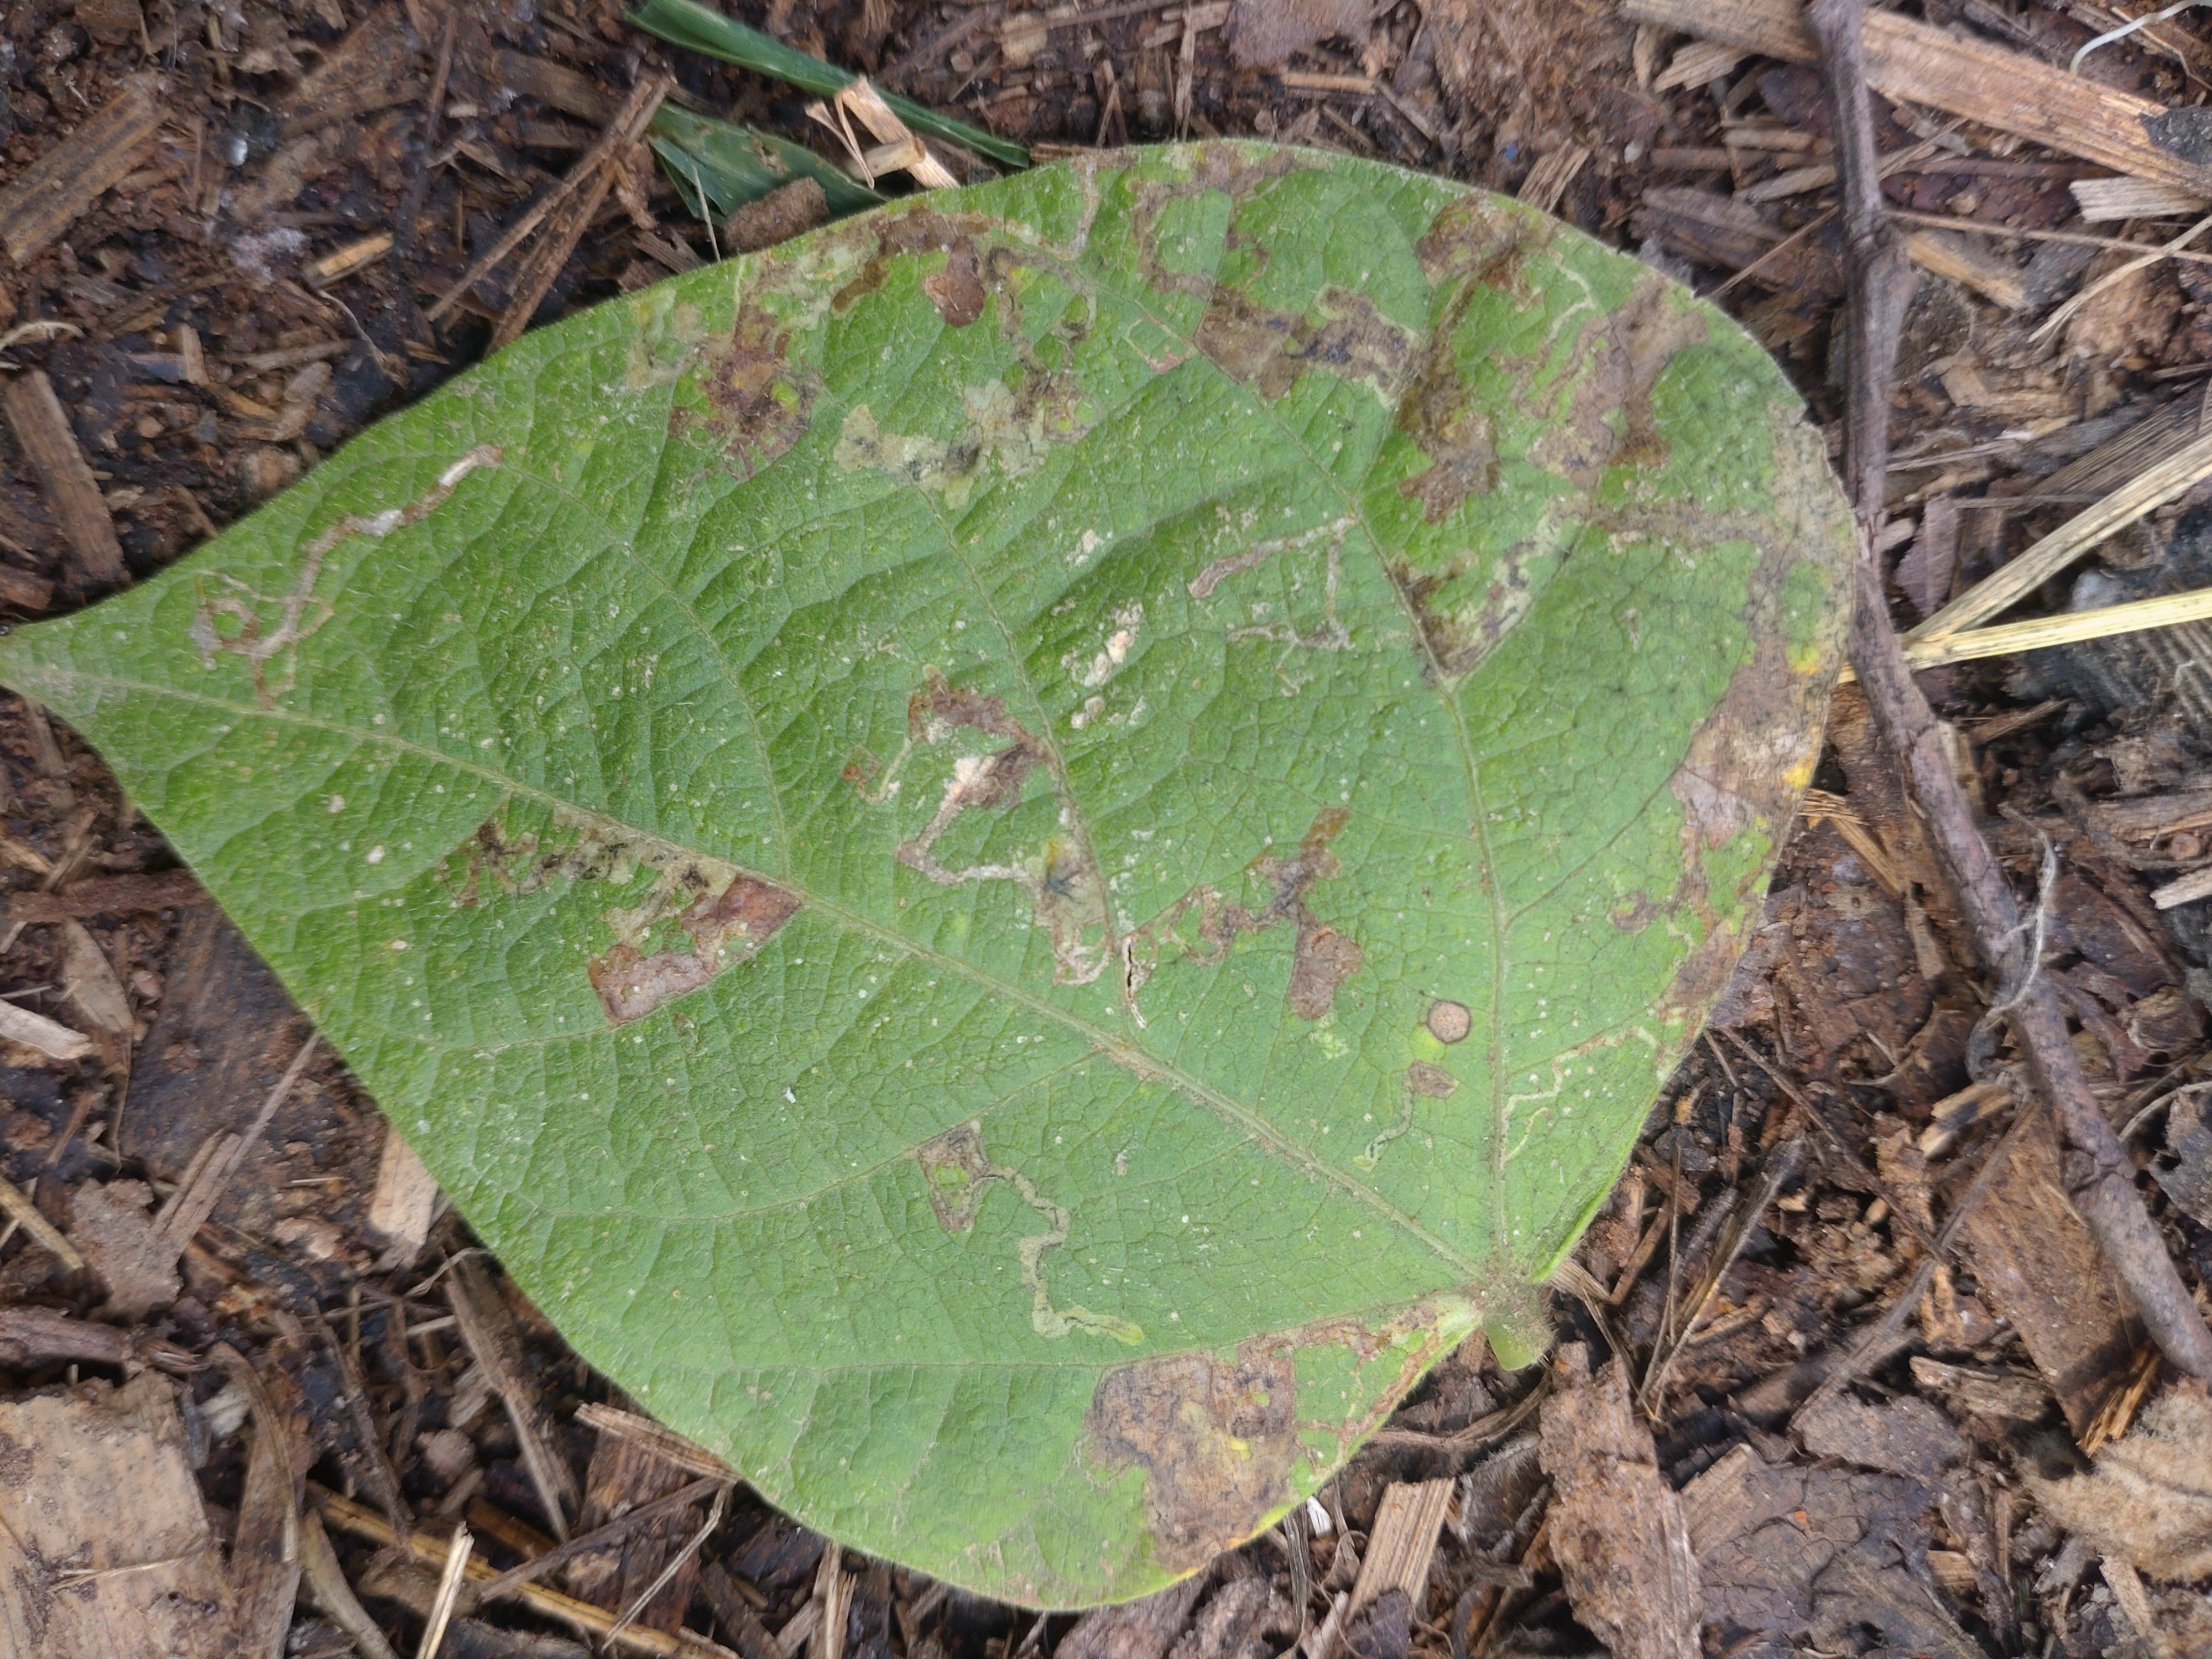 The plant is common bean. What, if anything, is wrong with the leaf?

anthracnose
